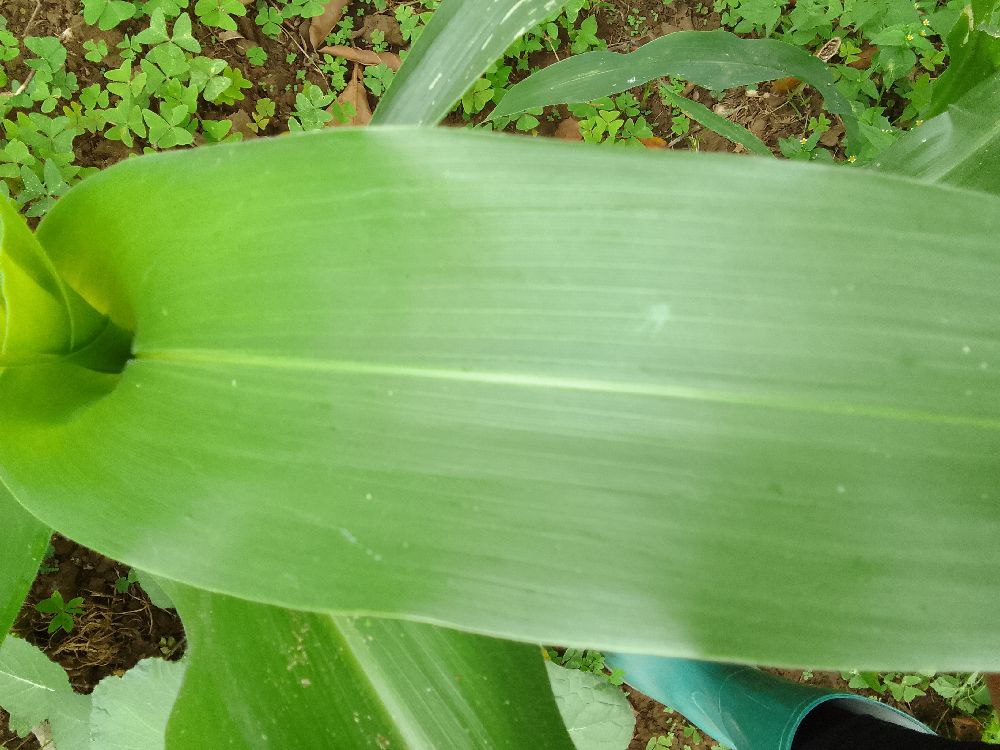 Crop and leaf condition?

maize, healthy
